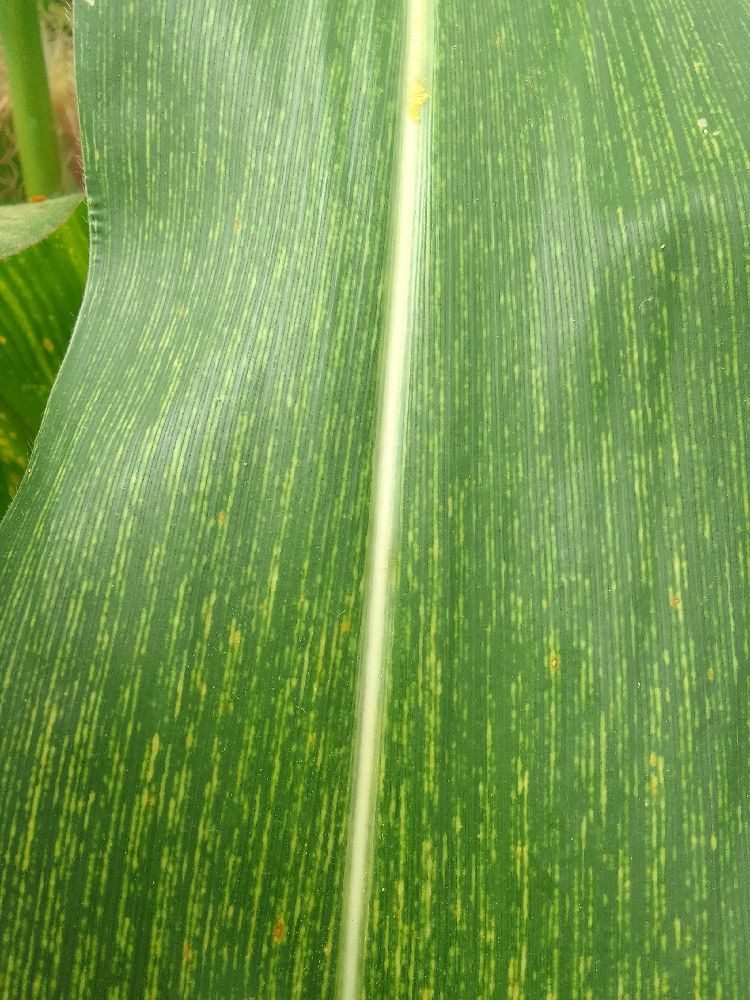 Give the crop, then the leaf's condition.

maize, maize streak virus
